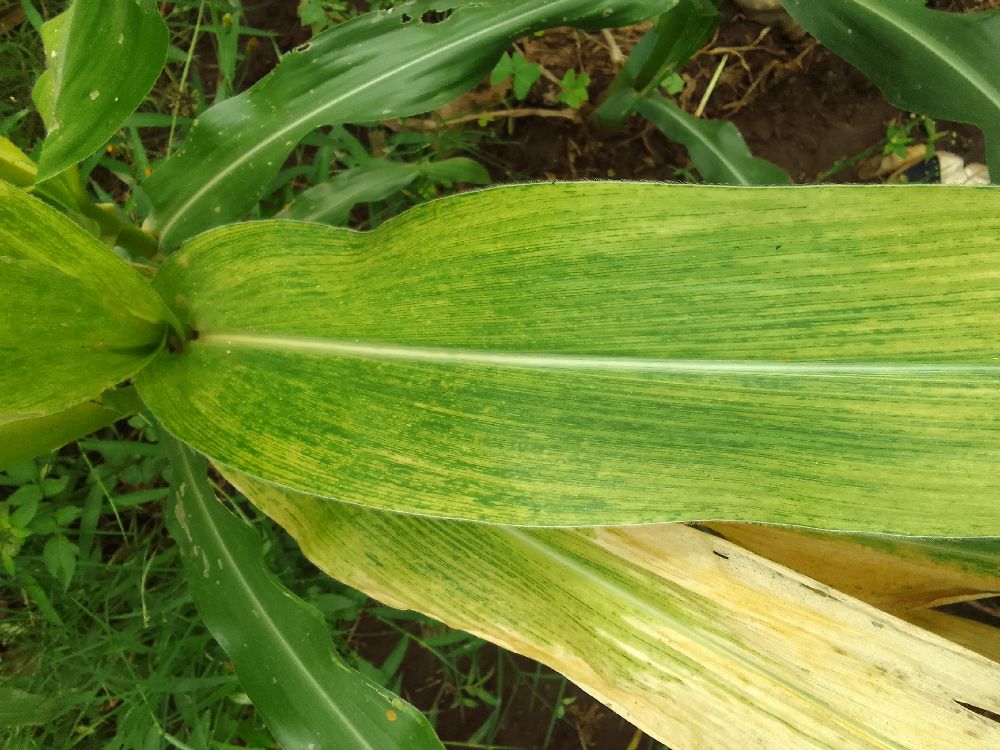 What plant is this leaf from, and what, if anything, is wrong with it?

maize, maize lethal necrosis
